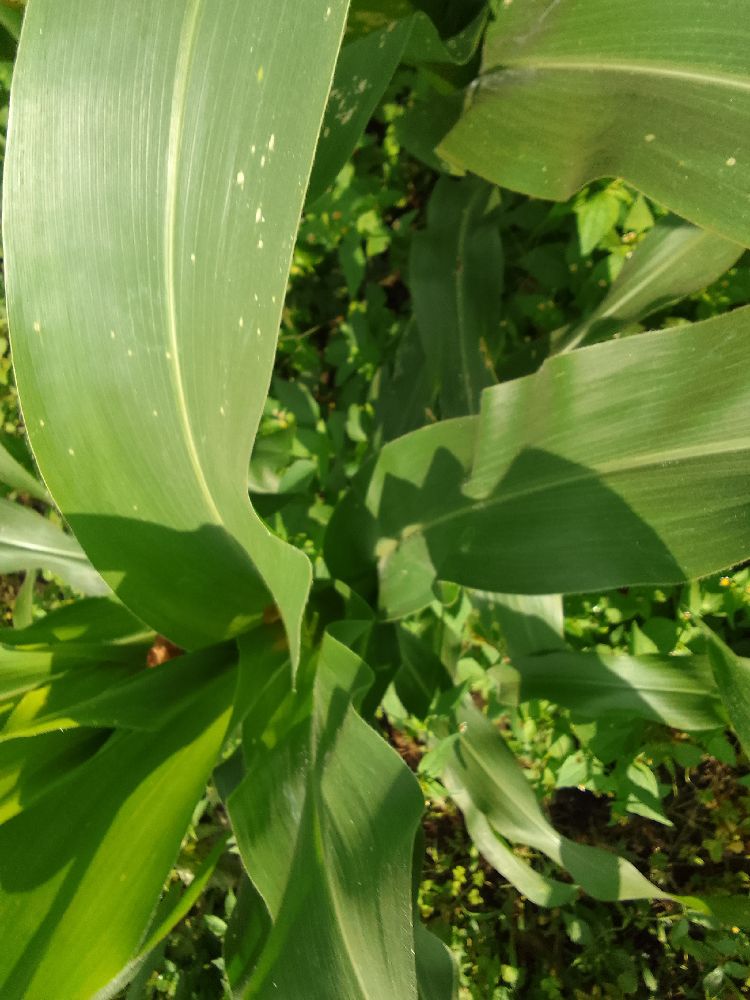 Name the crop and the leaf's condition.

maize, healthy
